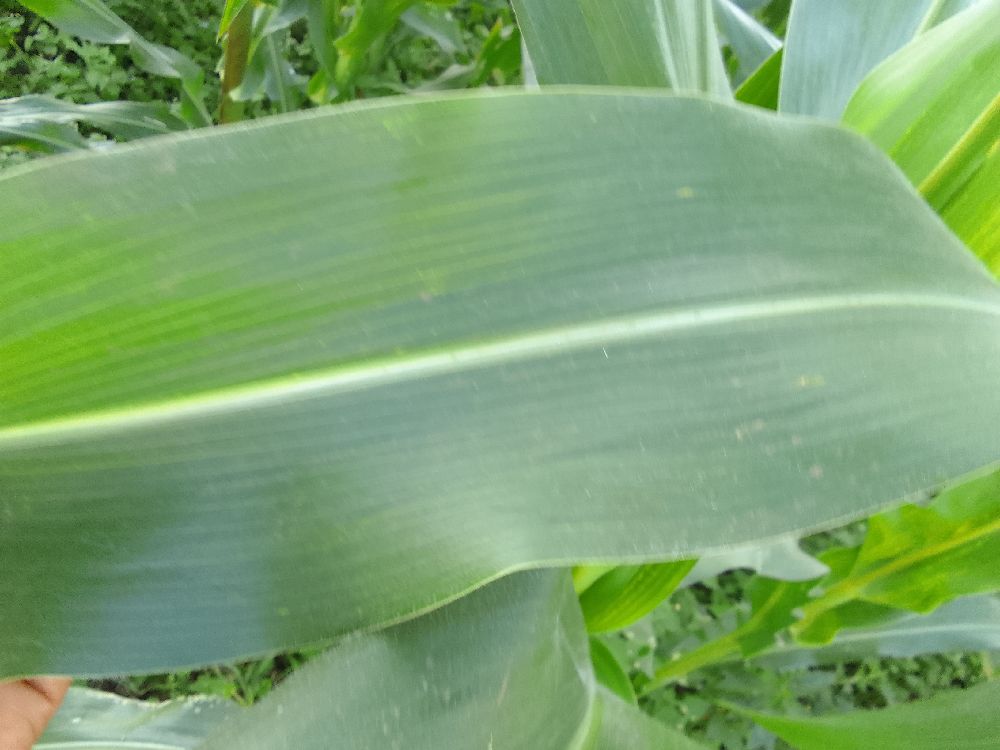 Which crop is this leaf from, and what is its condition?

maize, healthy
